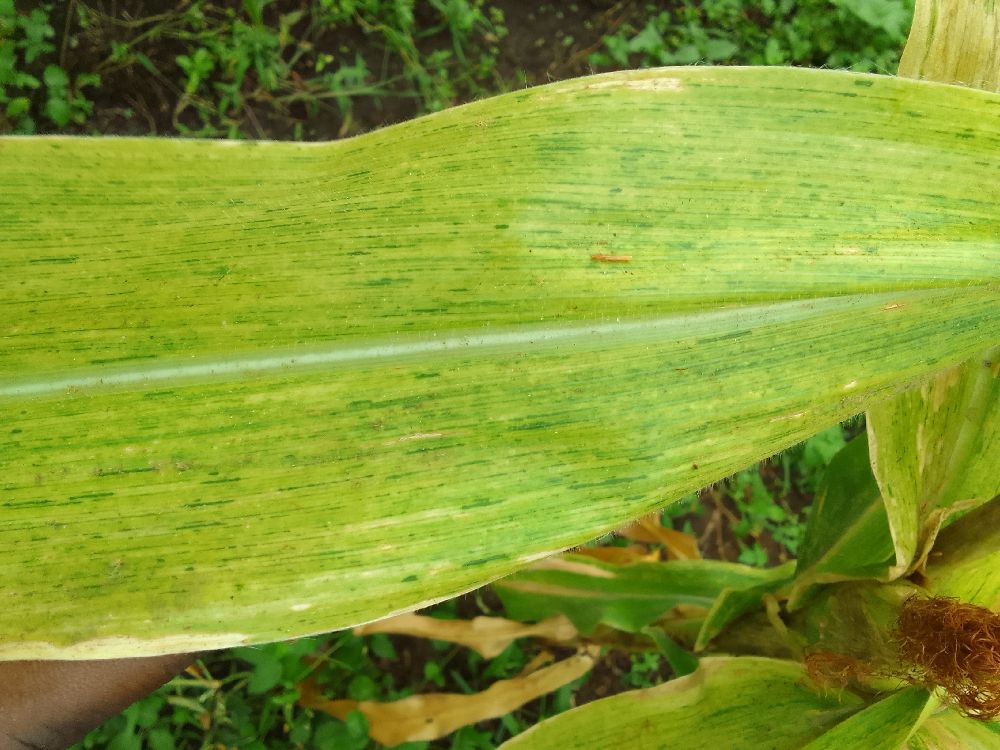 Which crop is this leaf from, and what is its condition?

maize, maize lethal necrosis
